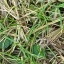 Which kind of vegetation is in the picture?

grass
